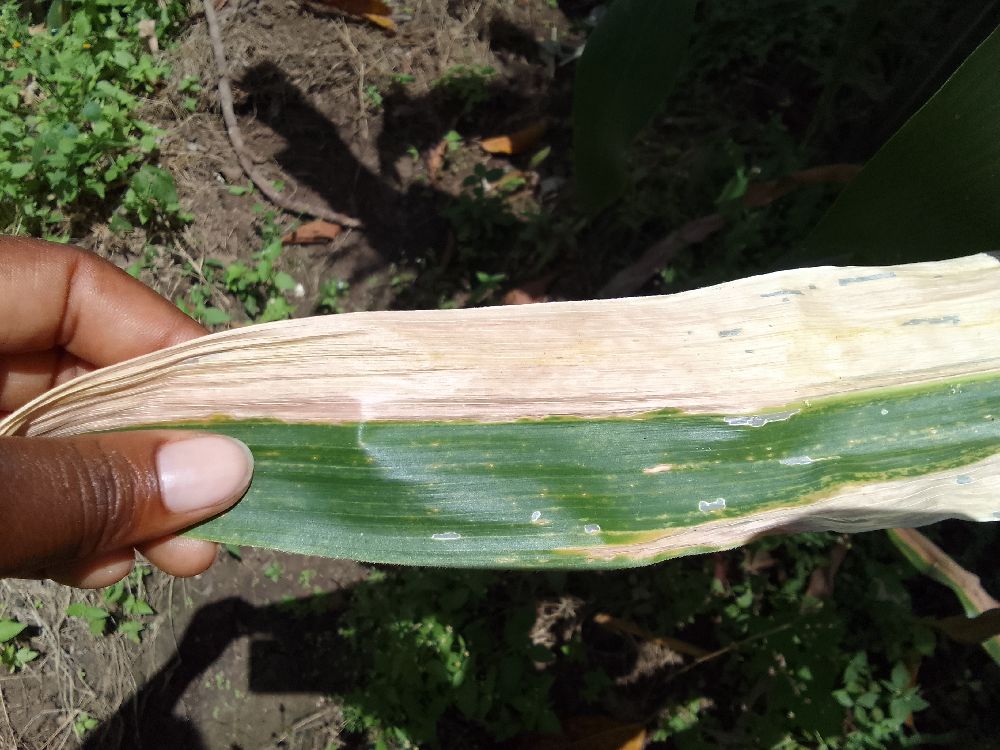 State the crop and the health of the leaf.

maize, maize lethal necrosis
